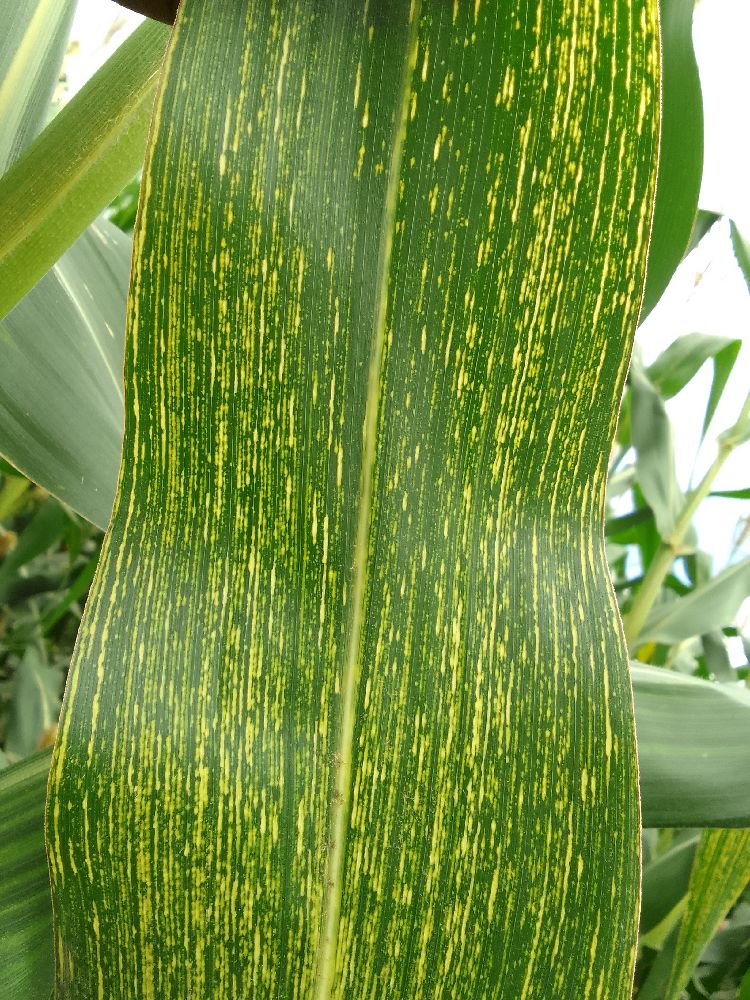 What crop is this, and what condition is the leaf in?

maize, maize streak virus
